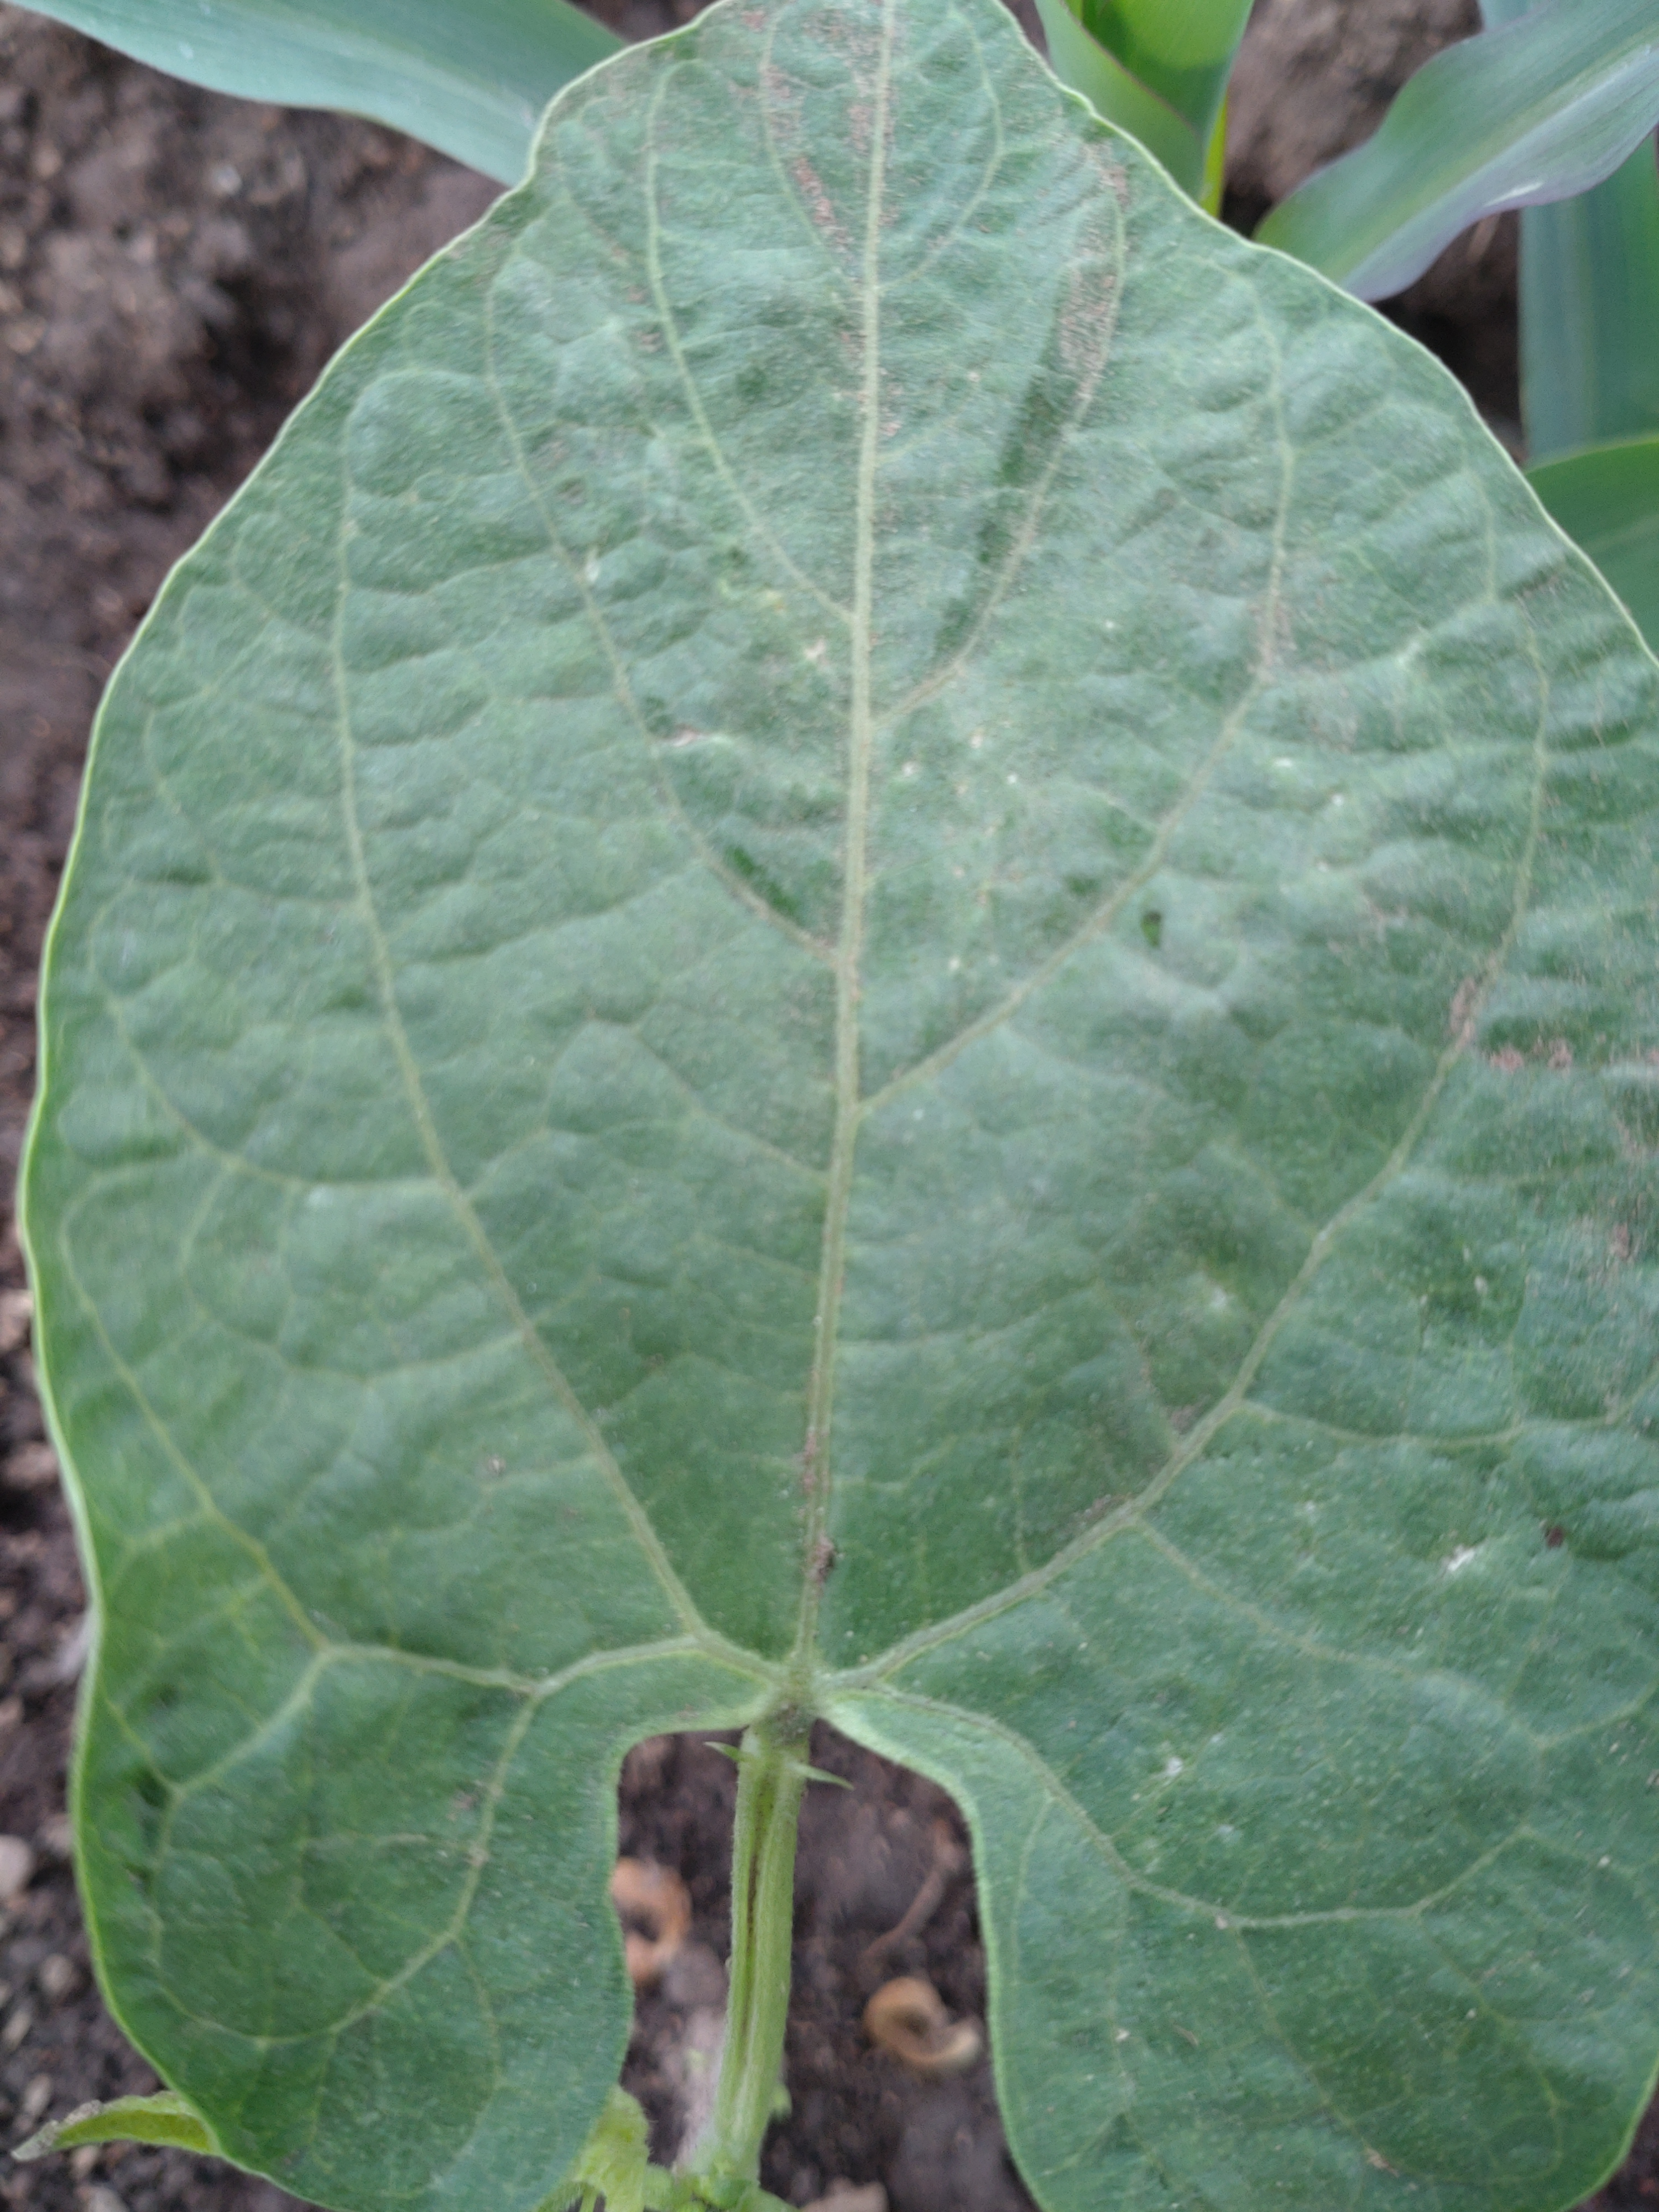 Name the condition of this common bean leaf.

healthy
